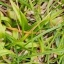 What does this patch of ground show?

grass
